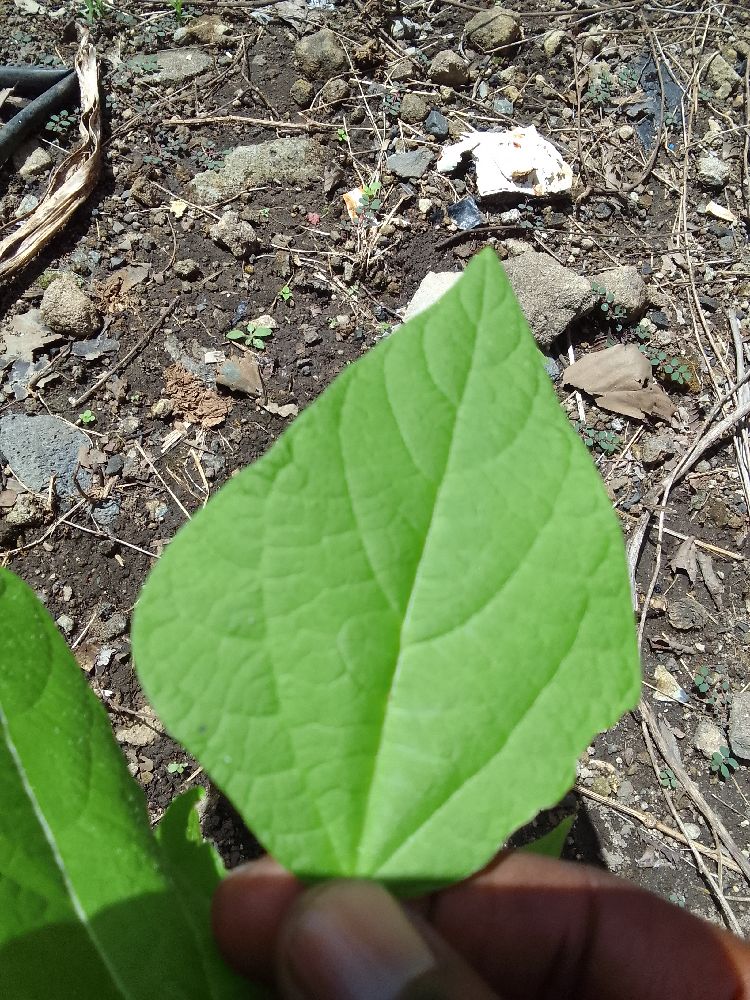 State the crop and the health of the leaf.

common bean, healthy
